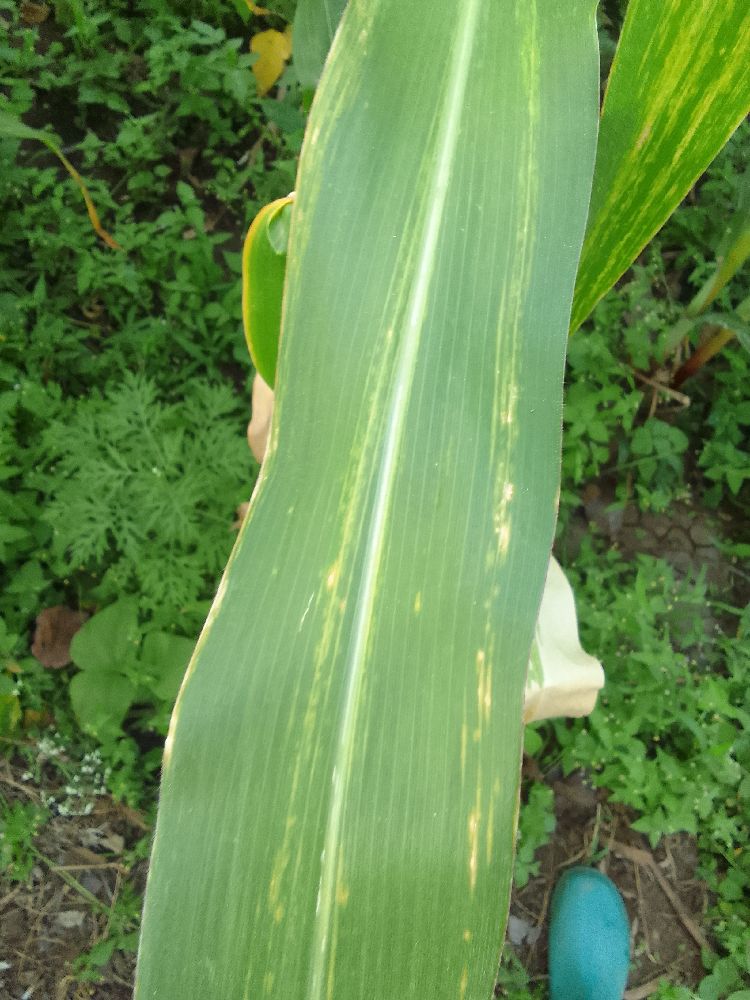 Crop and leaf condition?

maize, maize lethal necrosis
